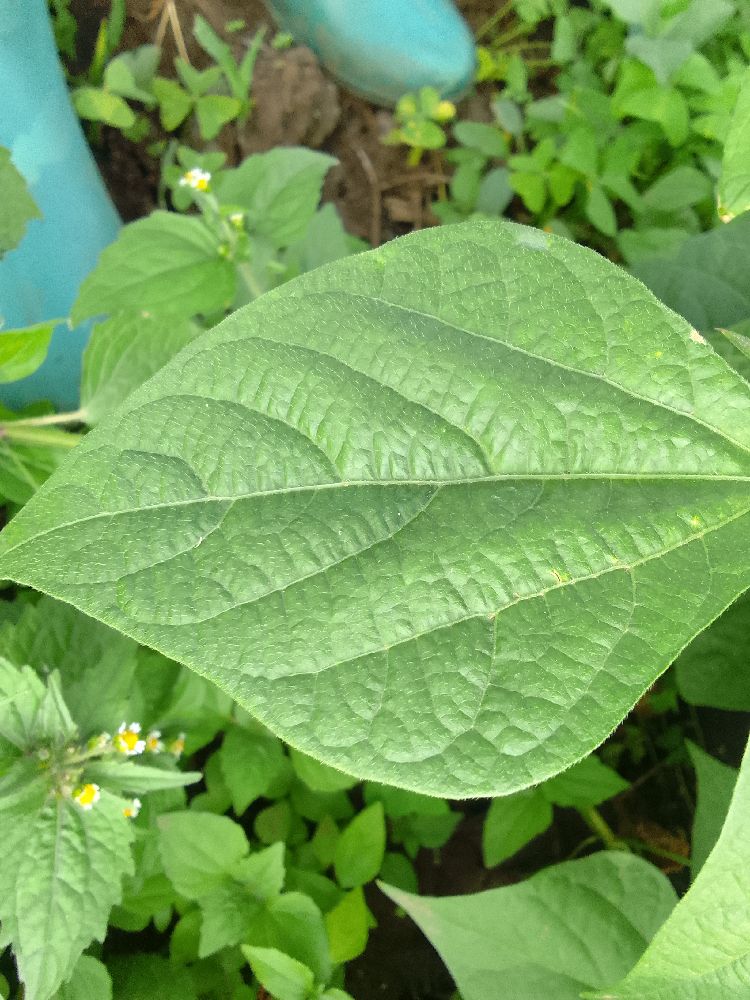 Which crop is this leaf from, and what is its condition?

common bean, healthy
